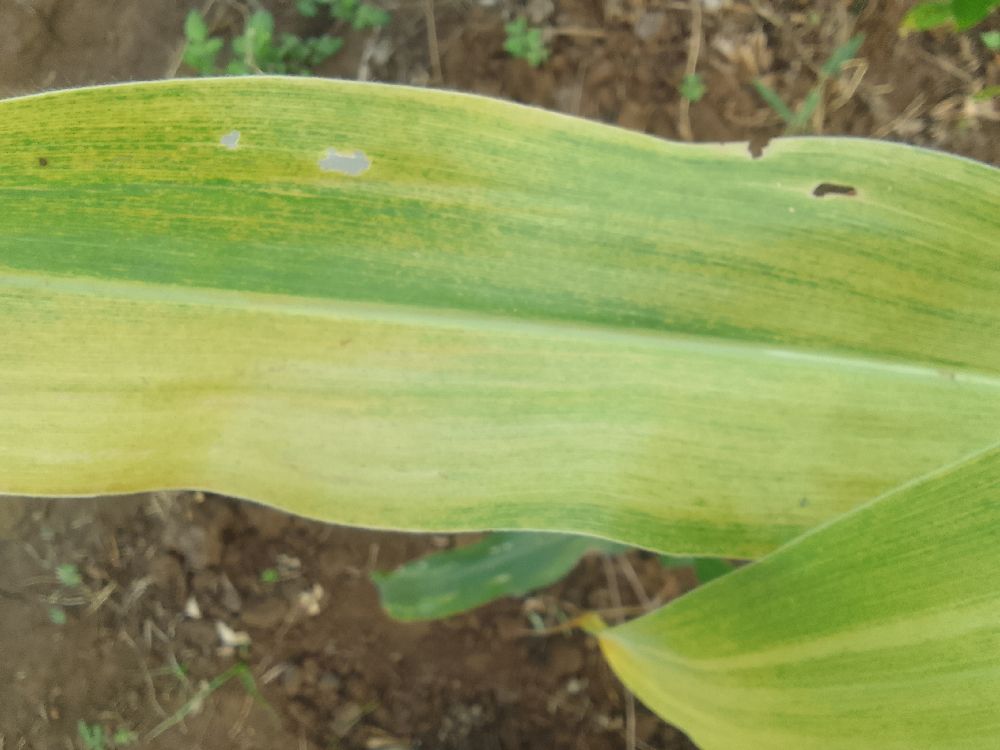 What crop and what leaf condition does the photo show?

maize, maize lethal necrosis
